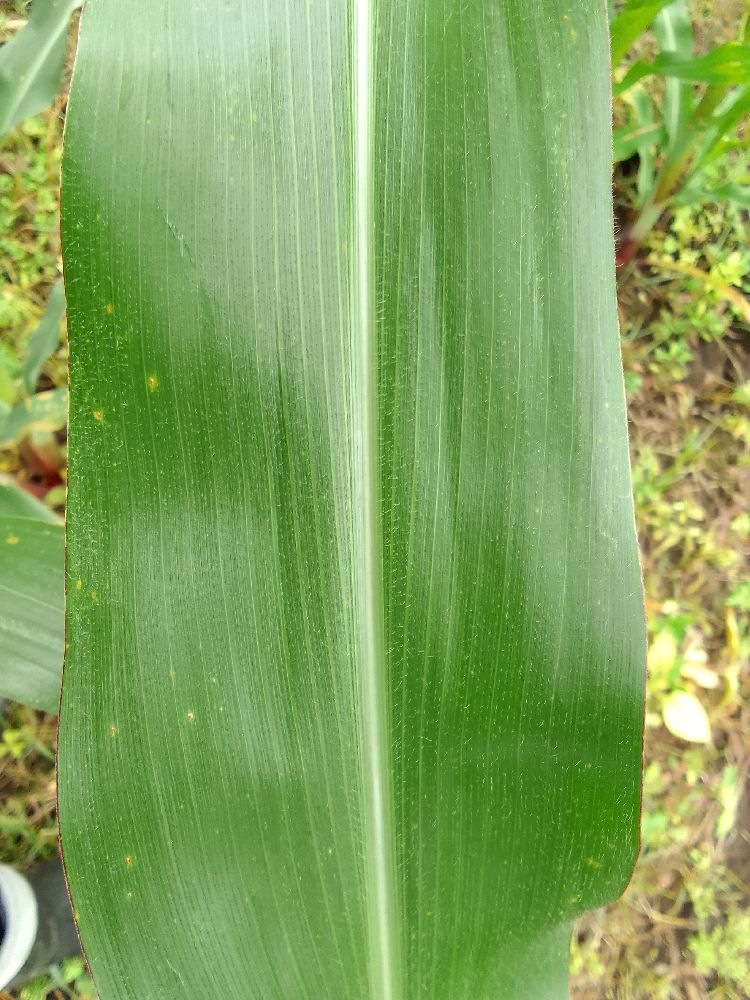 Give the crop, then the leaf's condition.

maize, healthy
